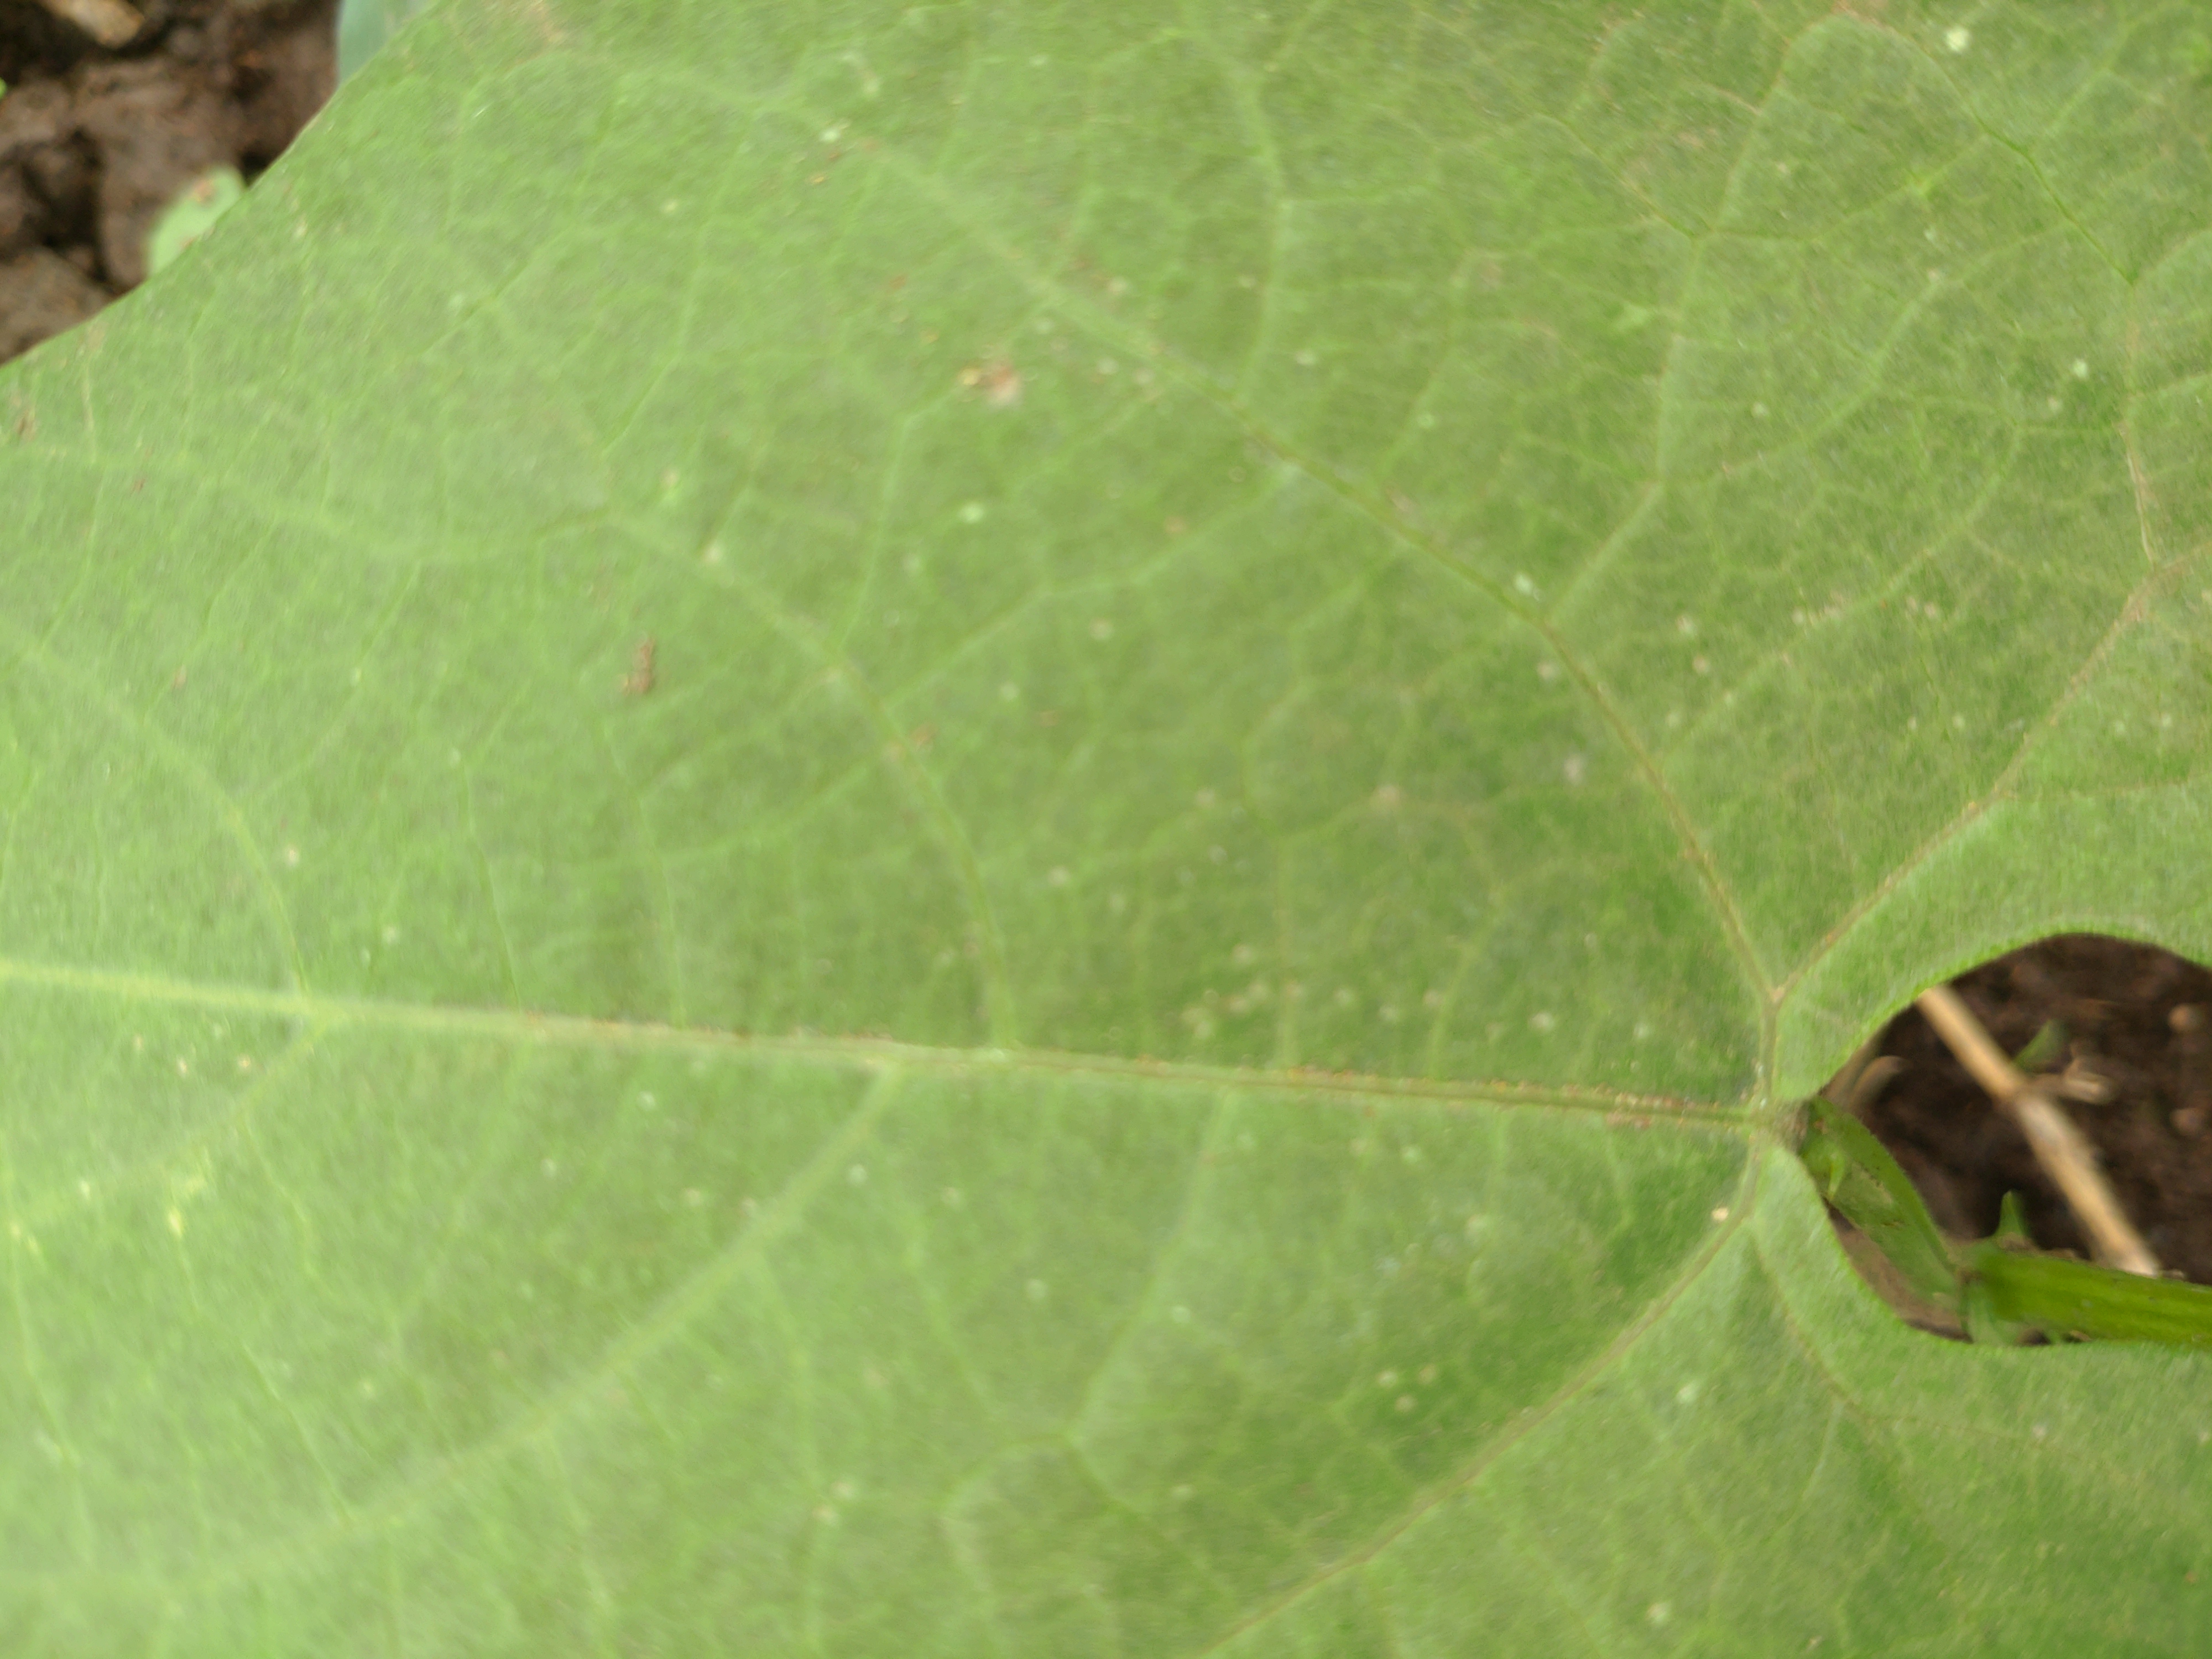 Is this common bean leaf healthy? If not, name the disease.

healthy
